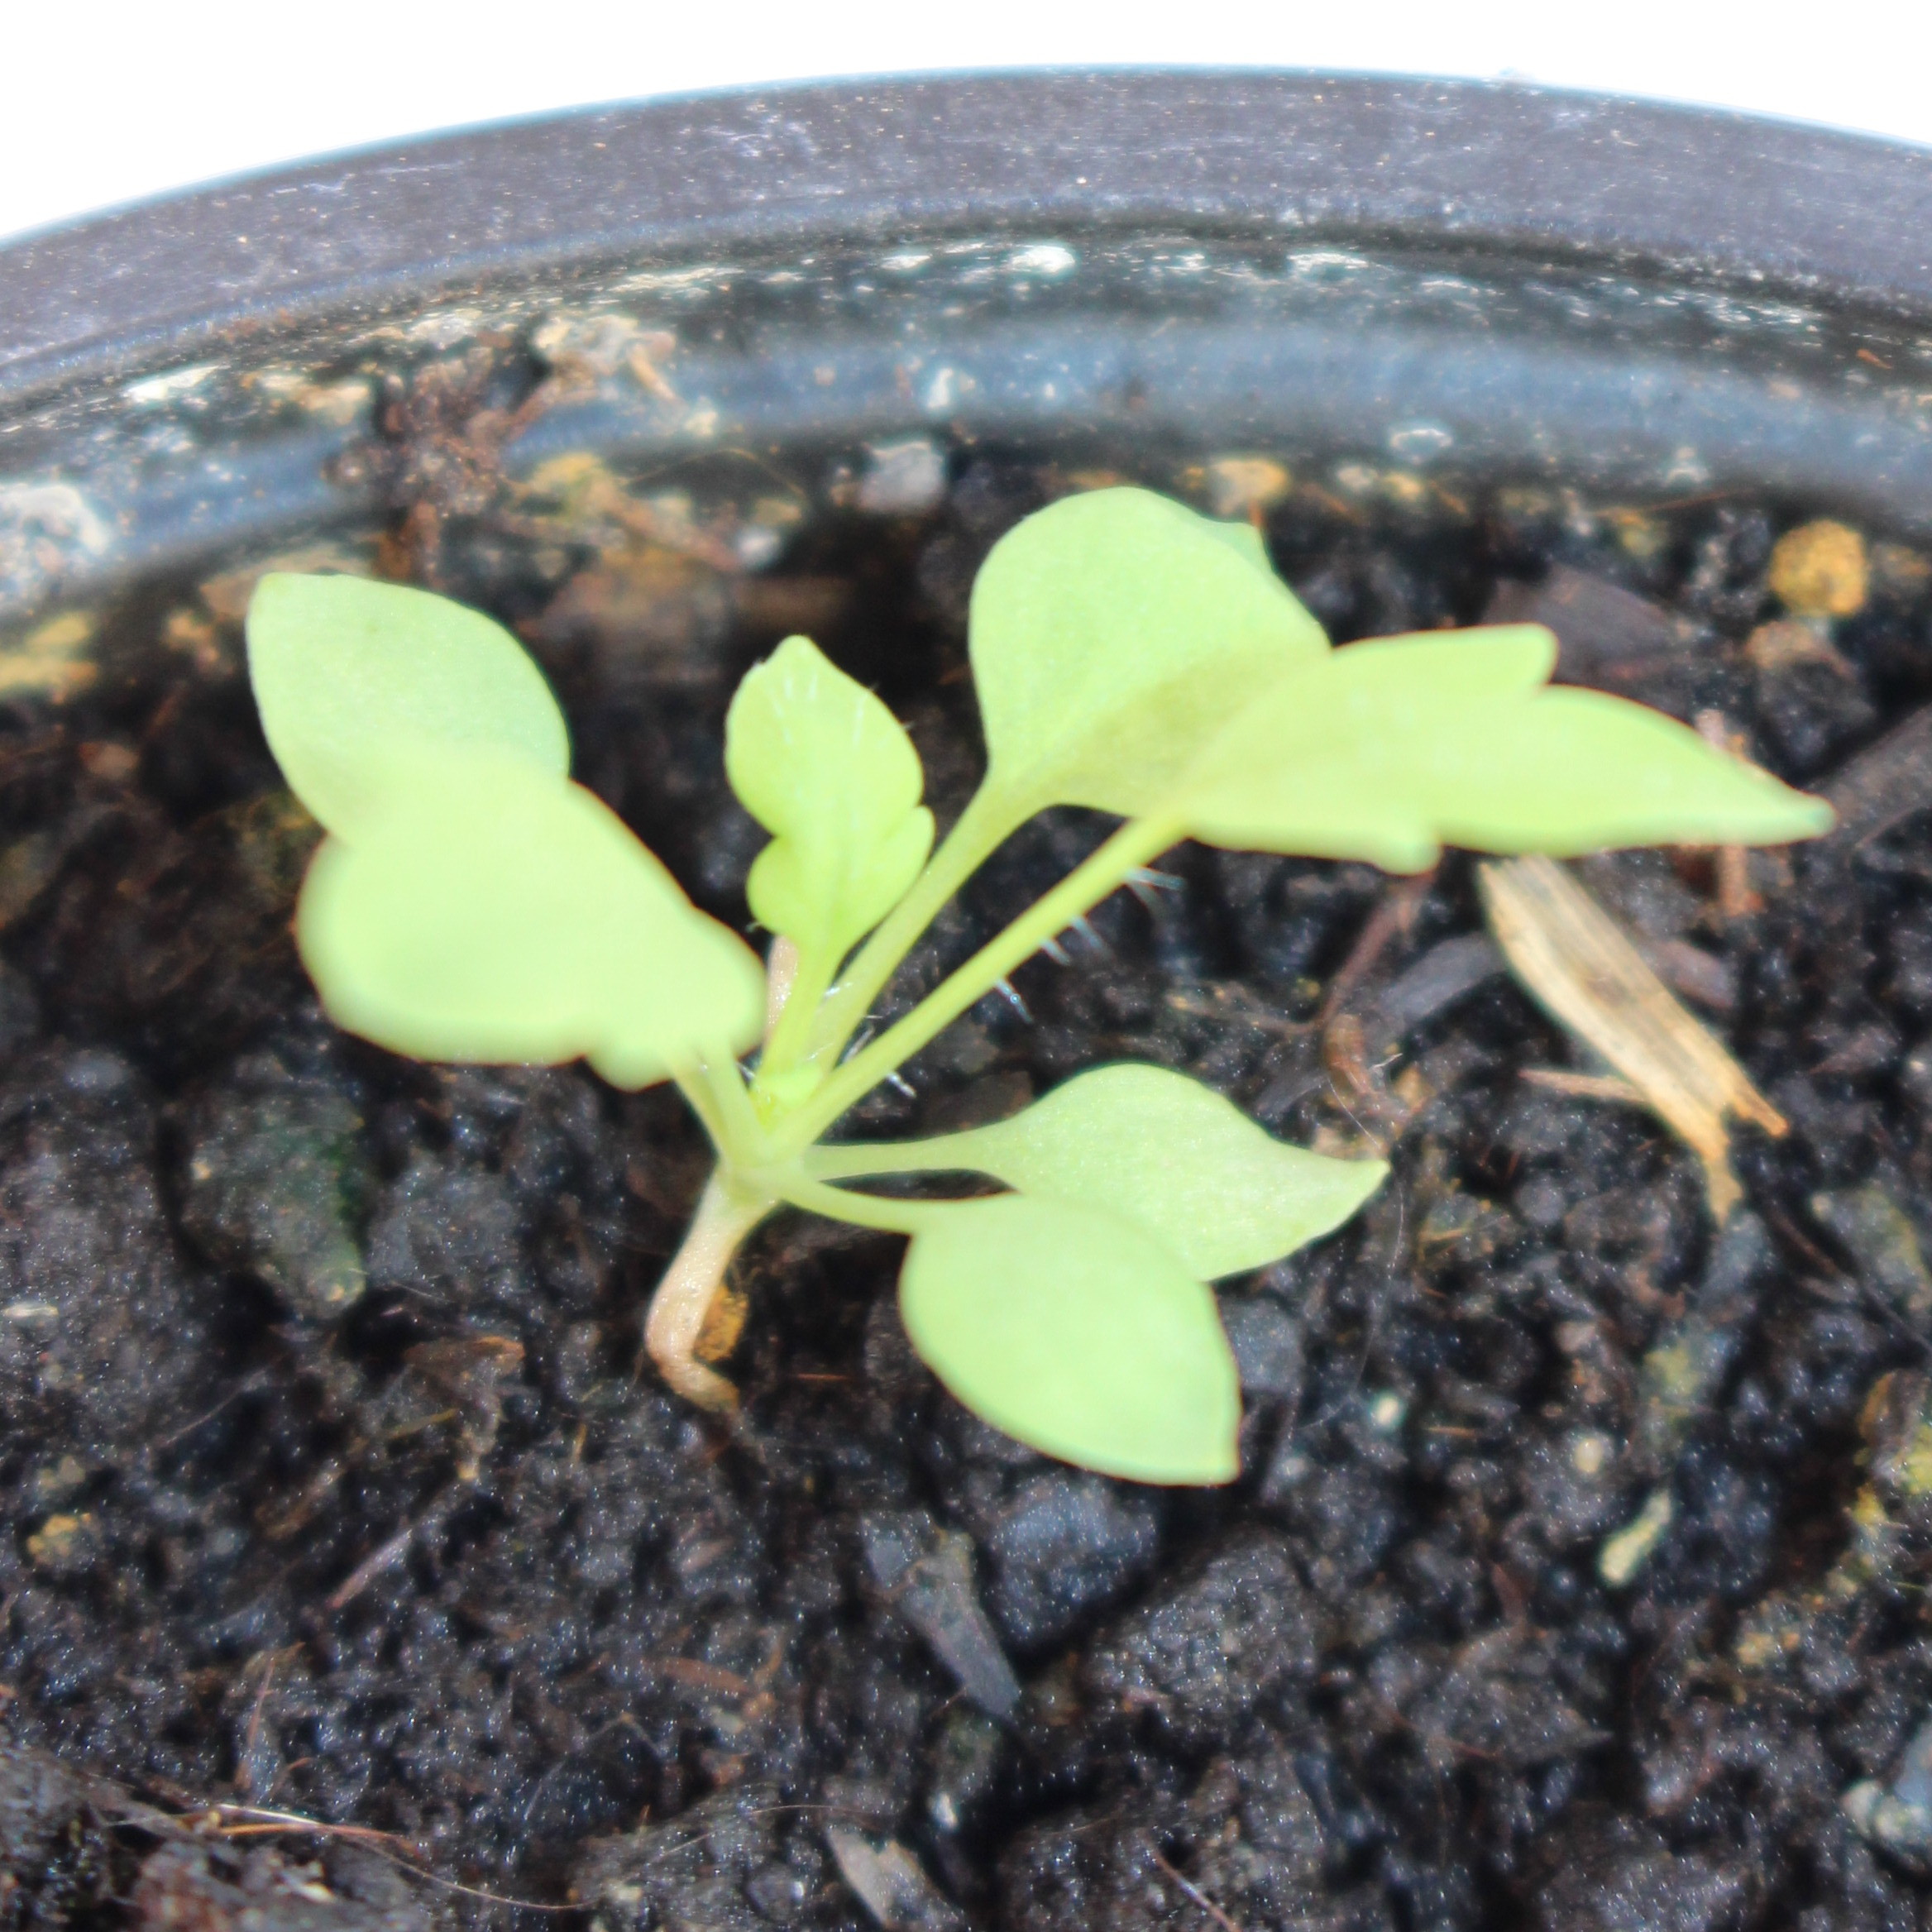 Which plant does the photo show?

Papaver rhoeas
